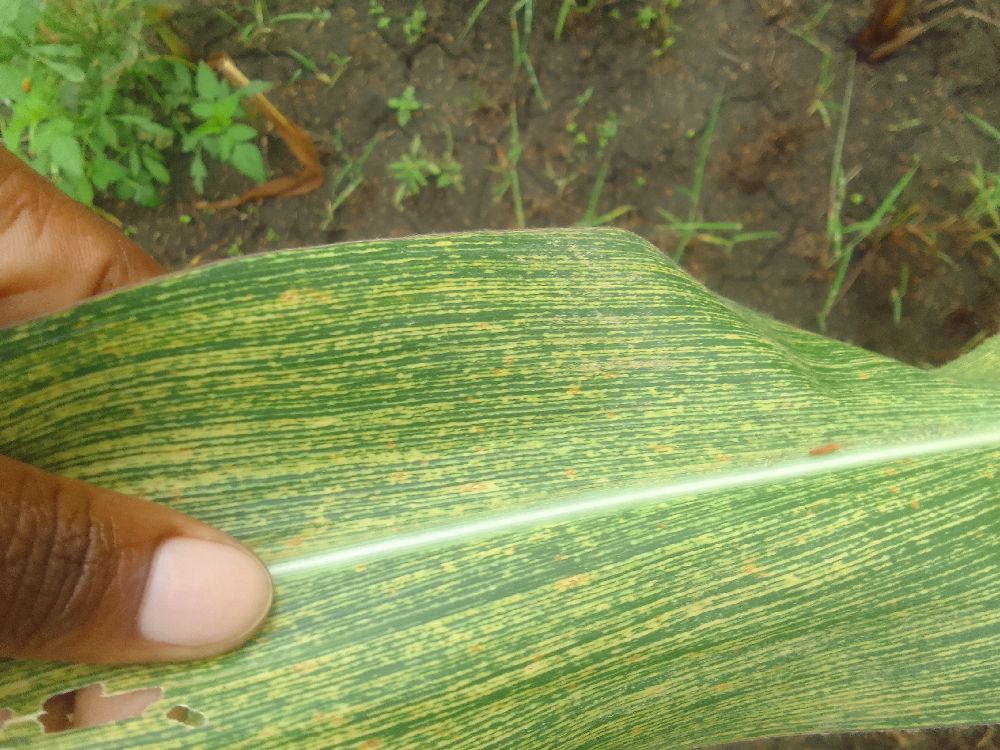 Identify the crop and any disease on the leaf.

maize, maize streak virus
